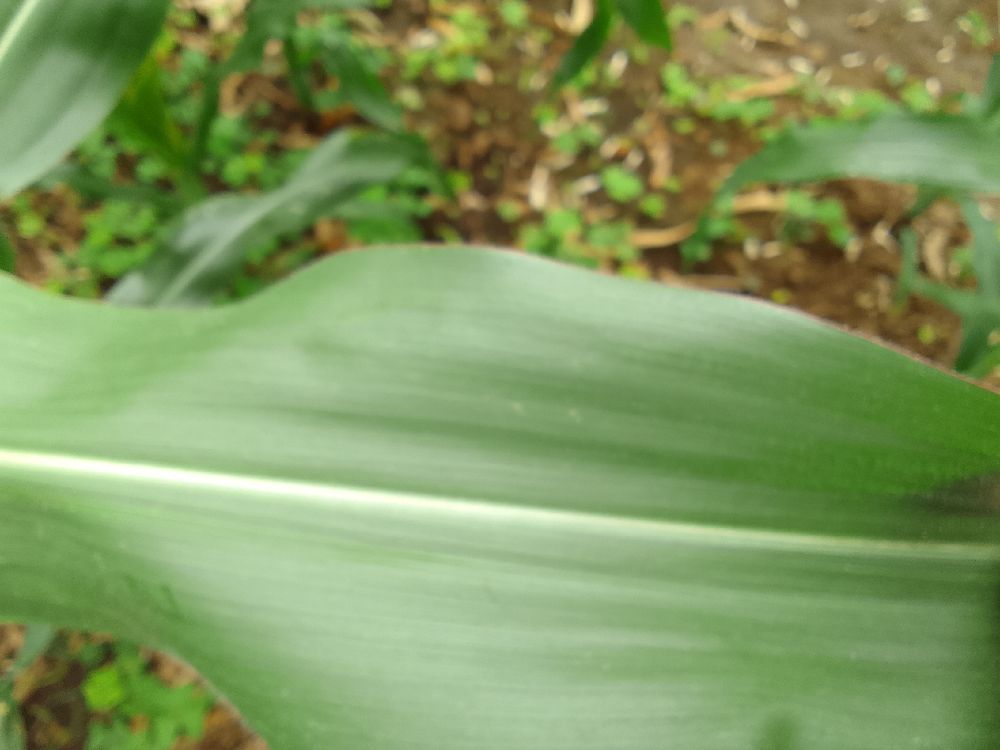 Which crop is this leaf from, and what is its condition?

maize, healthy
